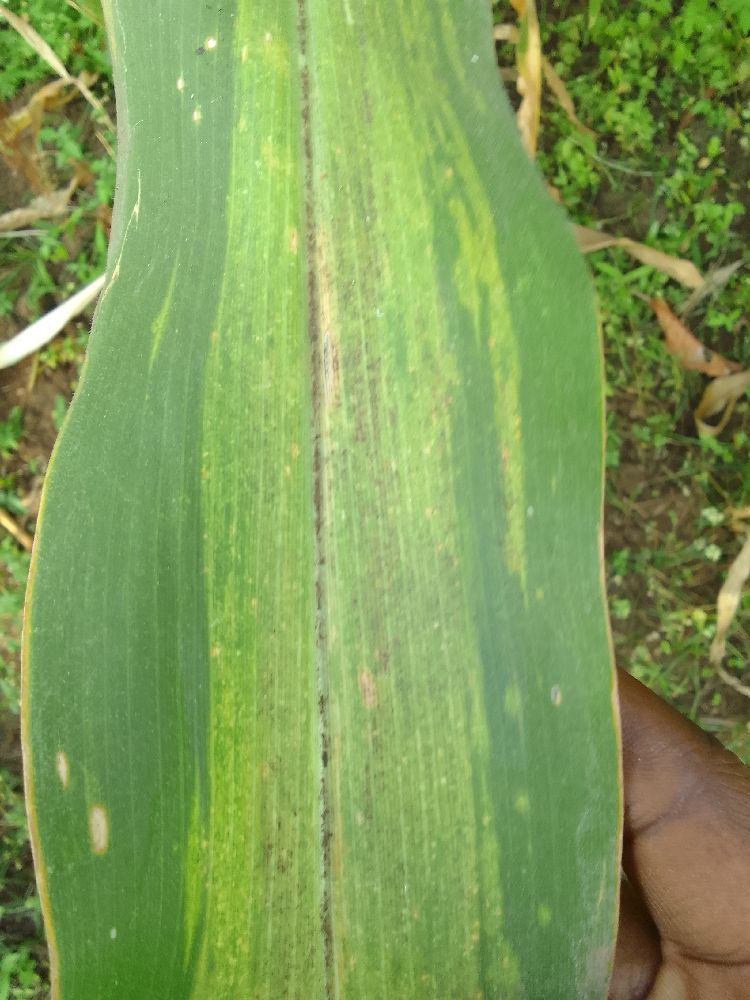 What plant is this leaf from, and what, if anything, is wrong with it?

maize, maize lethal necrosis
